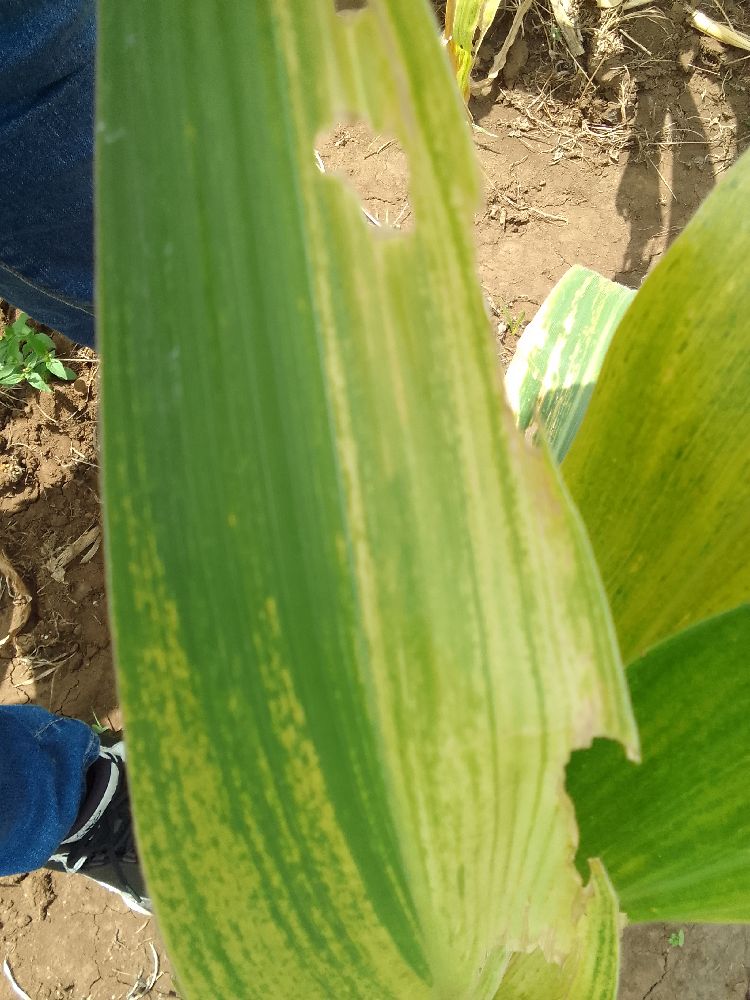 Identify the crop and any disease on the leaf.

maize, maize lethal necrosis
